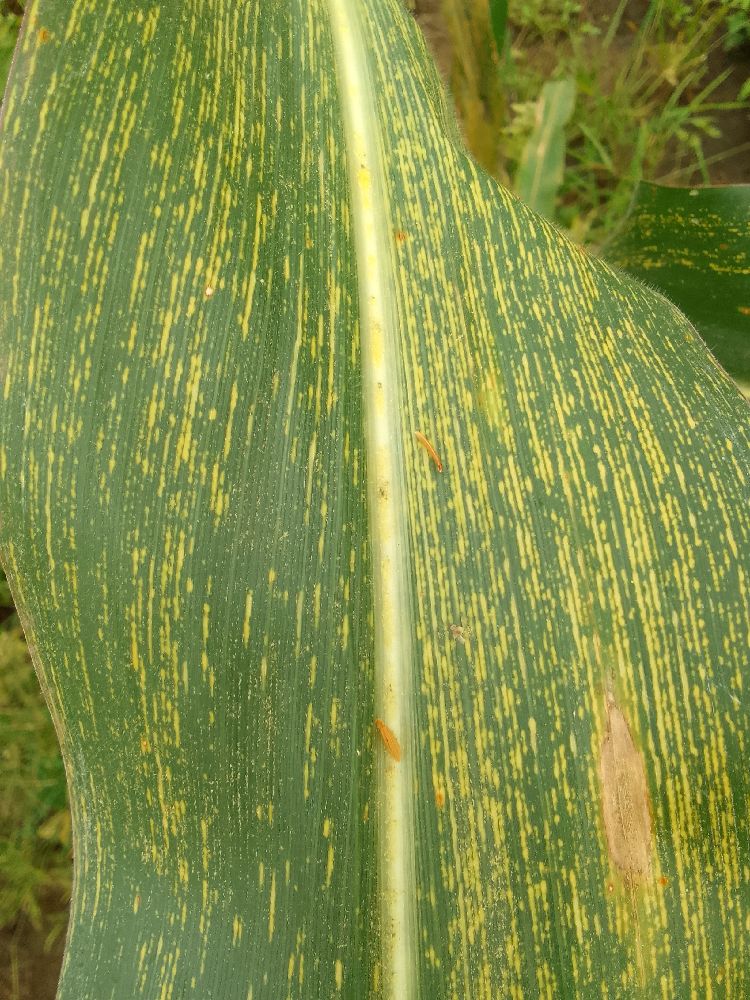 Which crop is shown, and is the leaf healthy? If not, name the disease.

maize, maize streak virus
